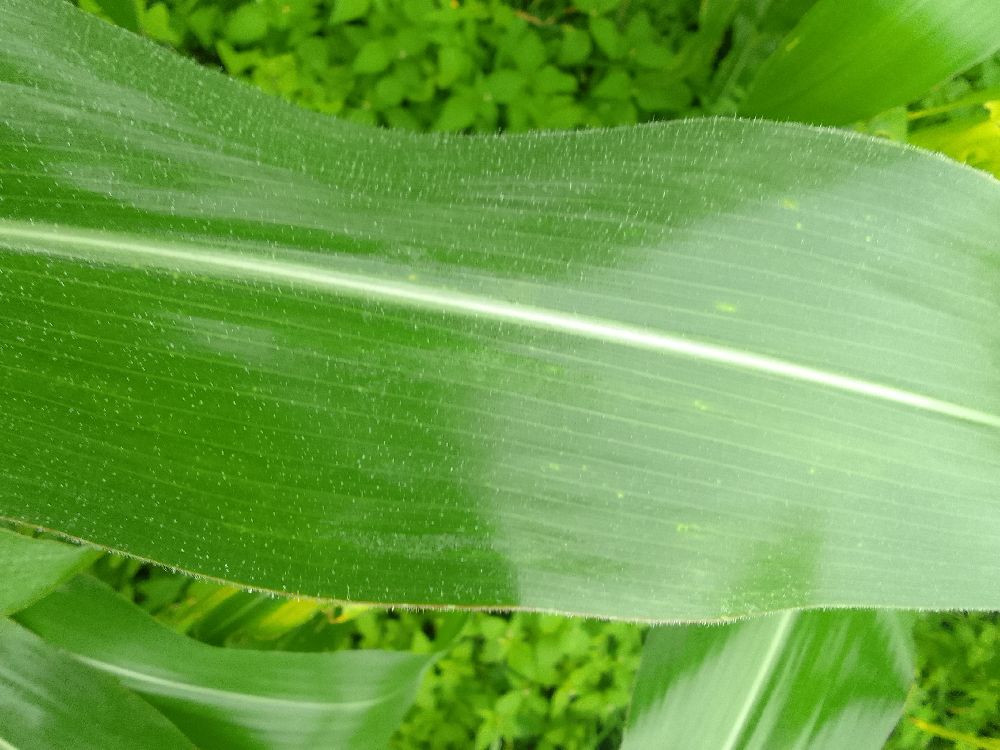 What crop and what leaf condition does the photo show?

maize, healthy
